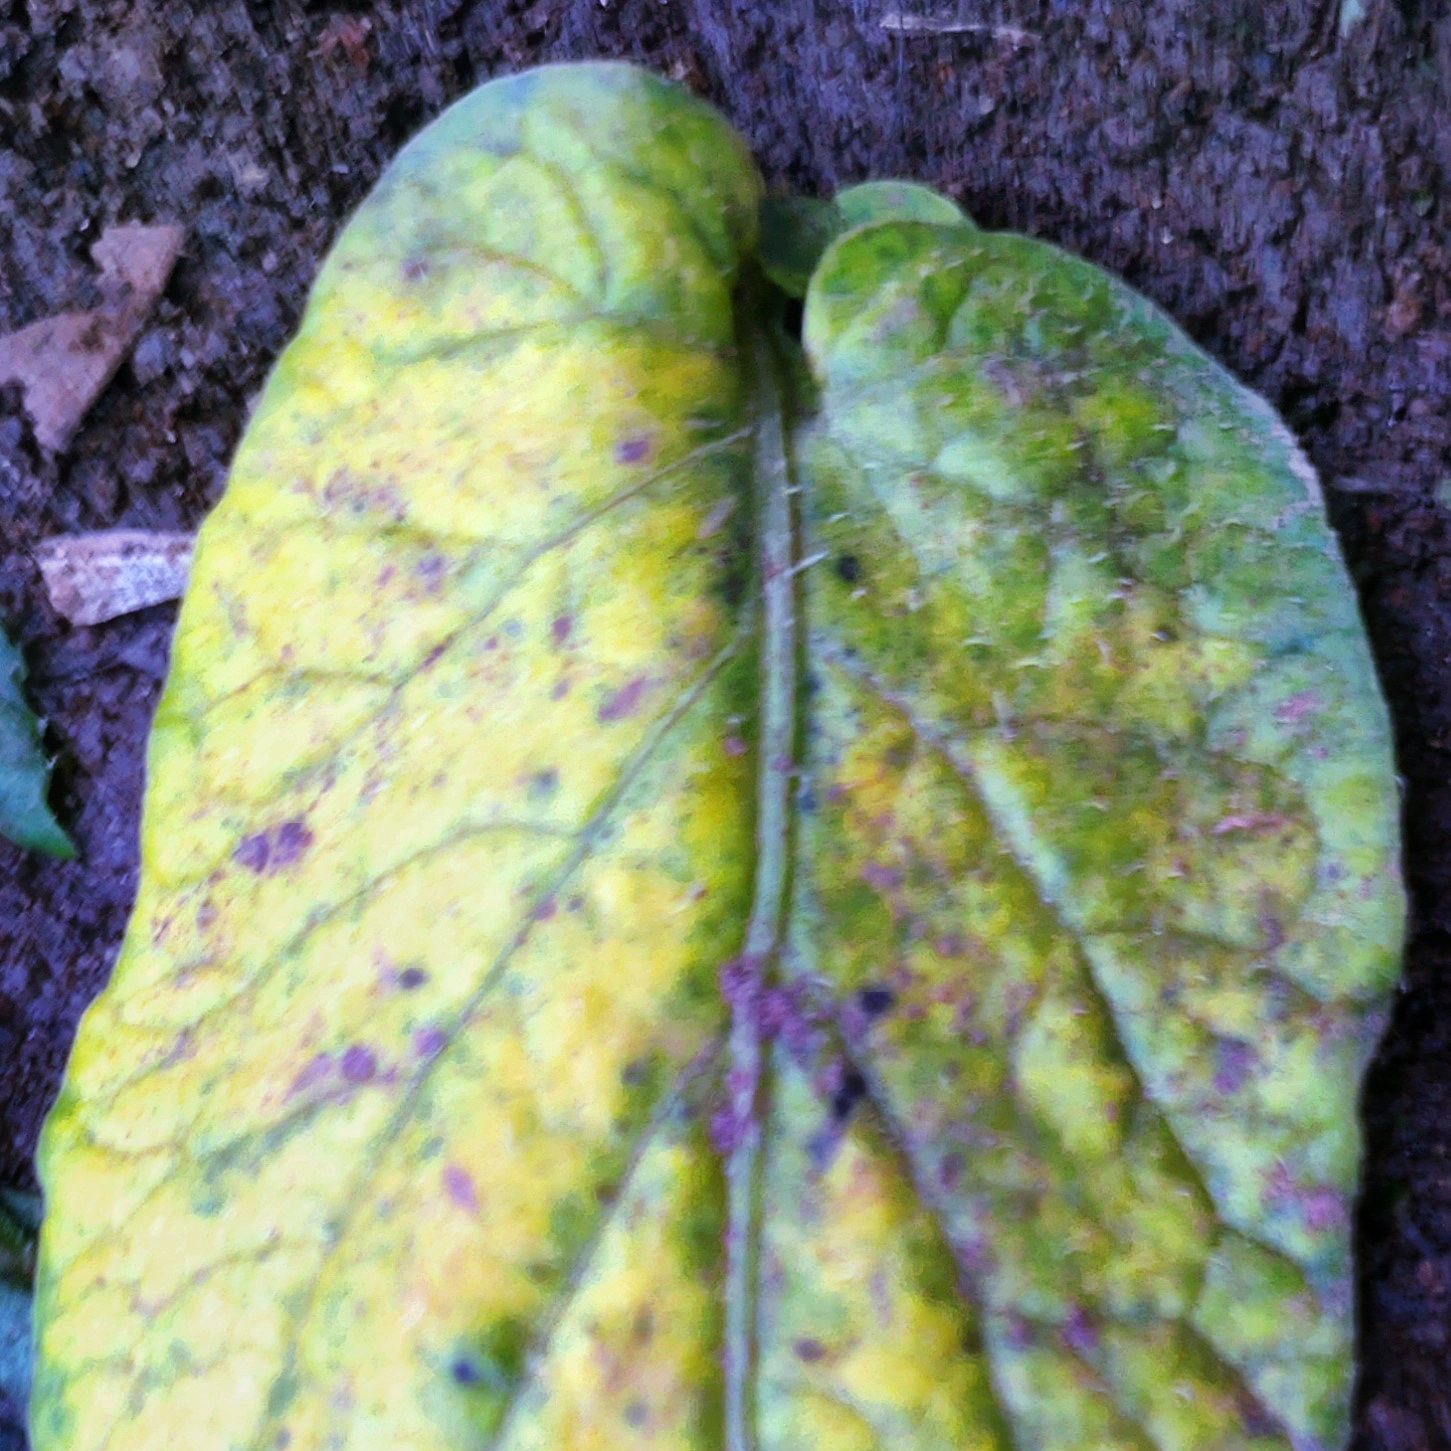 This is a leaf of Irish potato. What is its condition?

late blight
